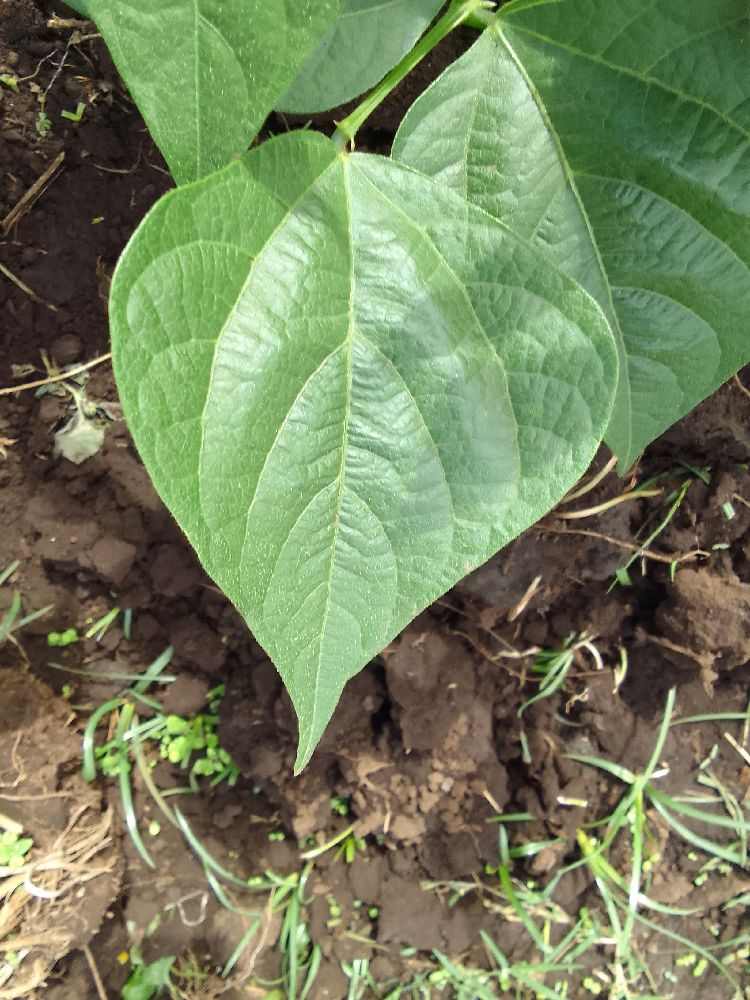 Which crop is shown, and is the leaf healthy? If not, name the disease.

common bean, healthy
